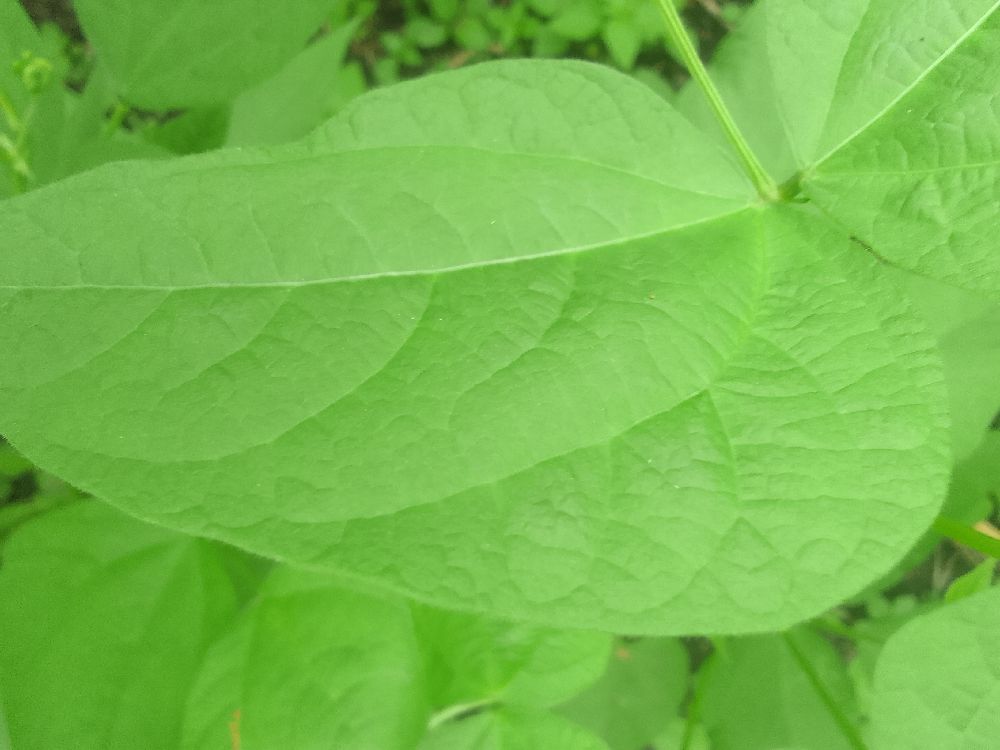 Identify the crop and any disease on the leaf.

common bean, healthy
